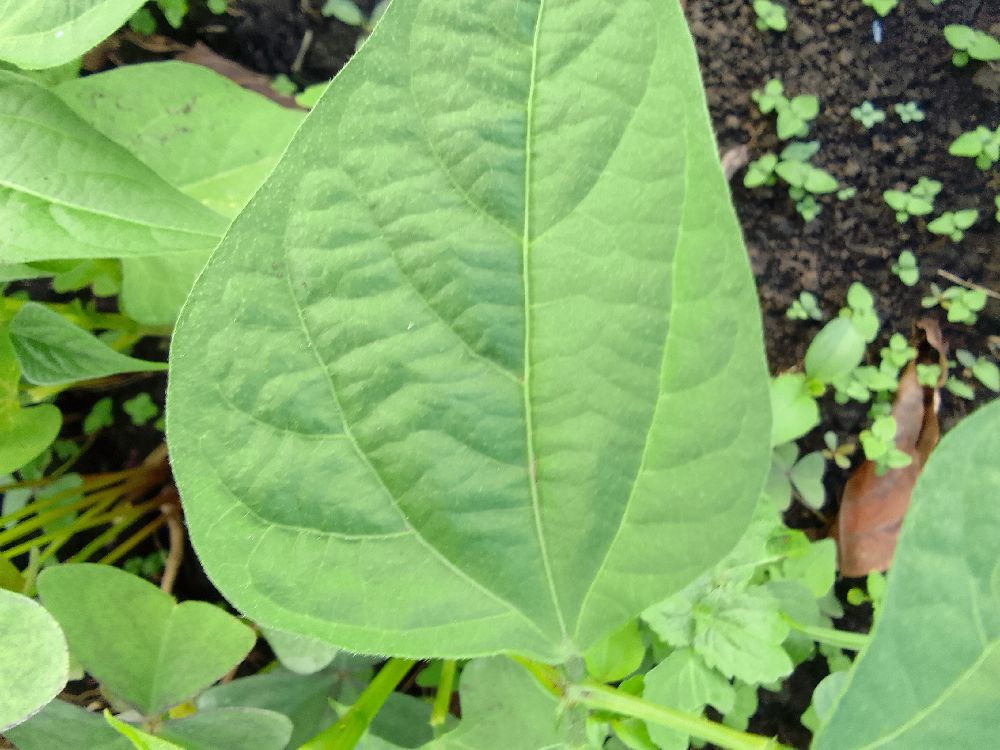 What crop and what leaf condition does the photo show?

common bean, healthy
